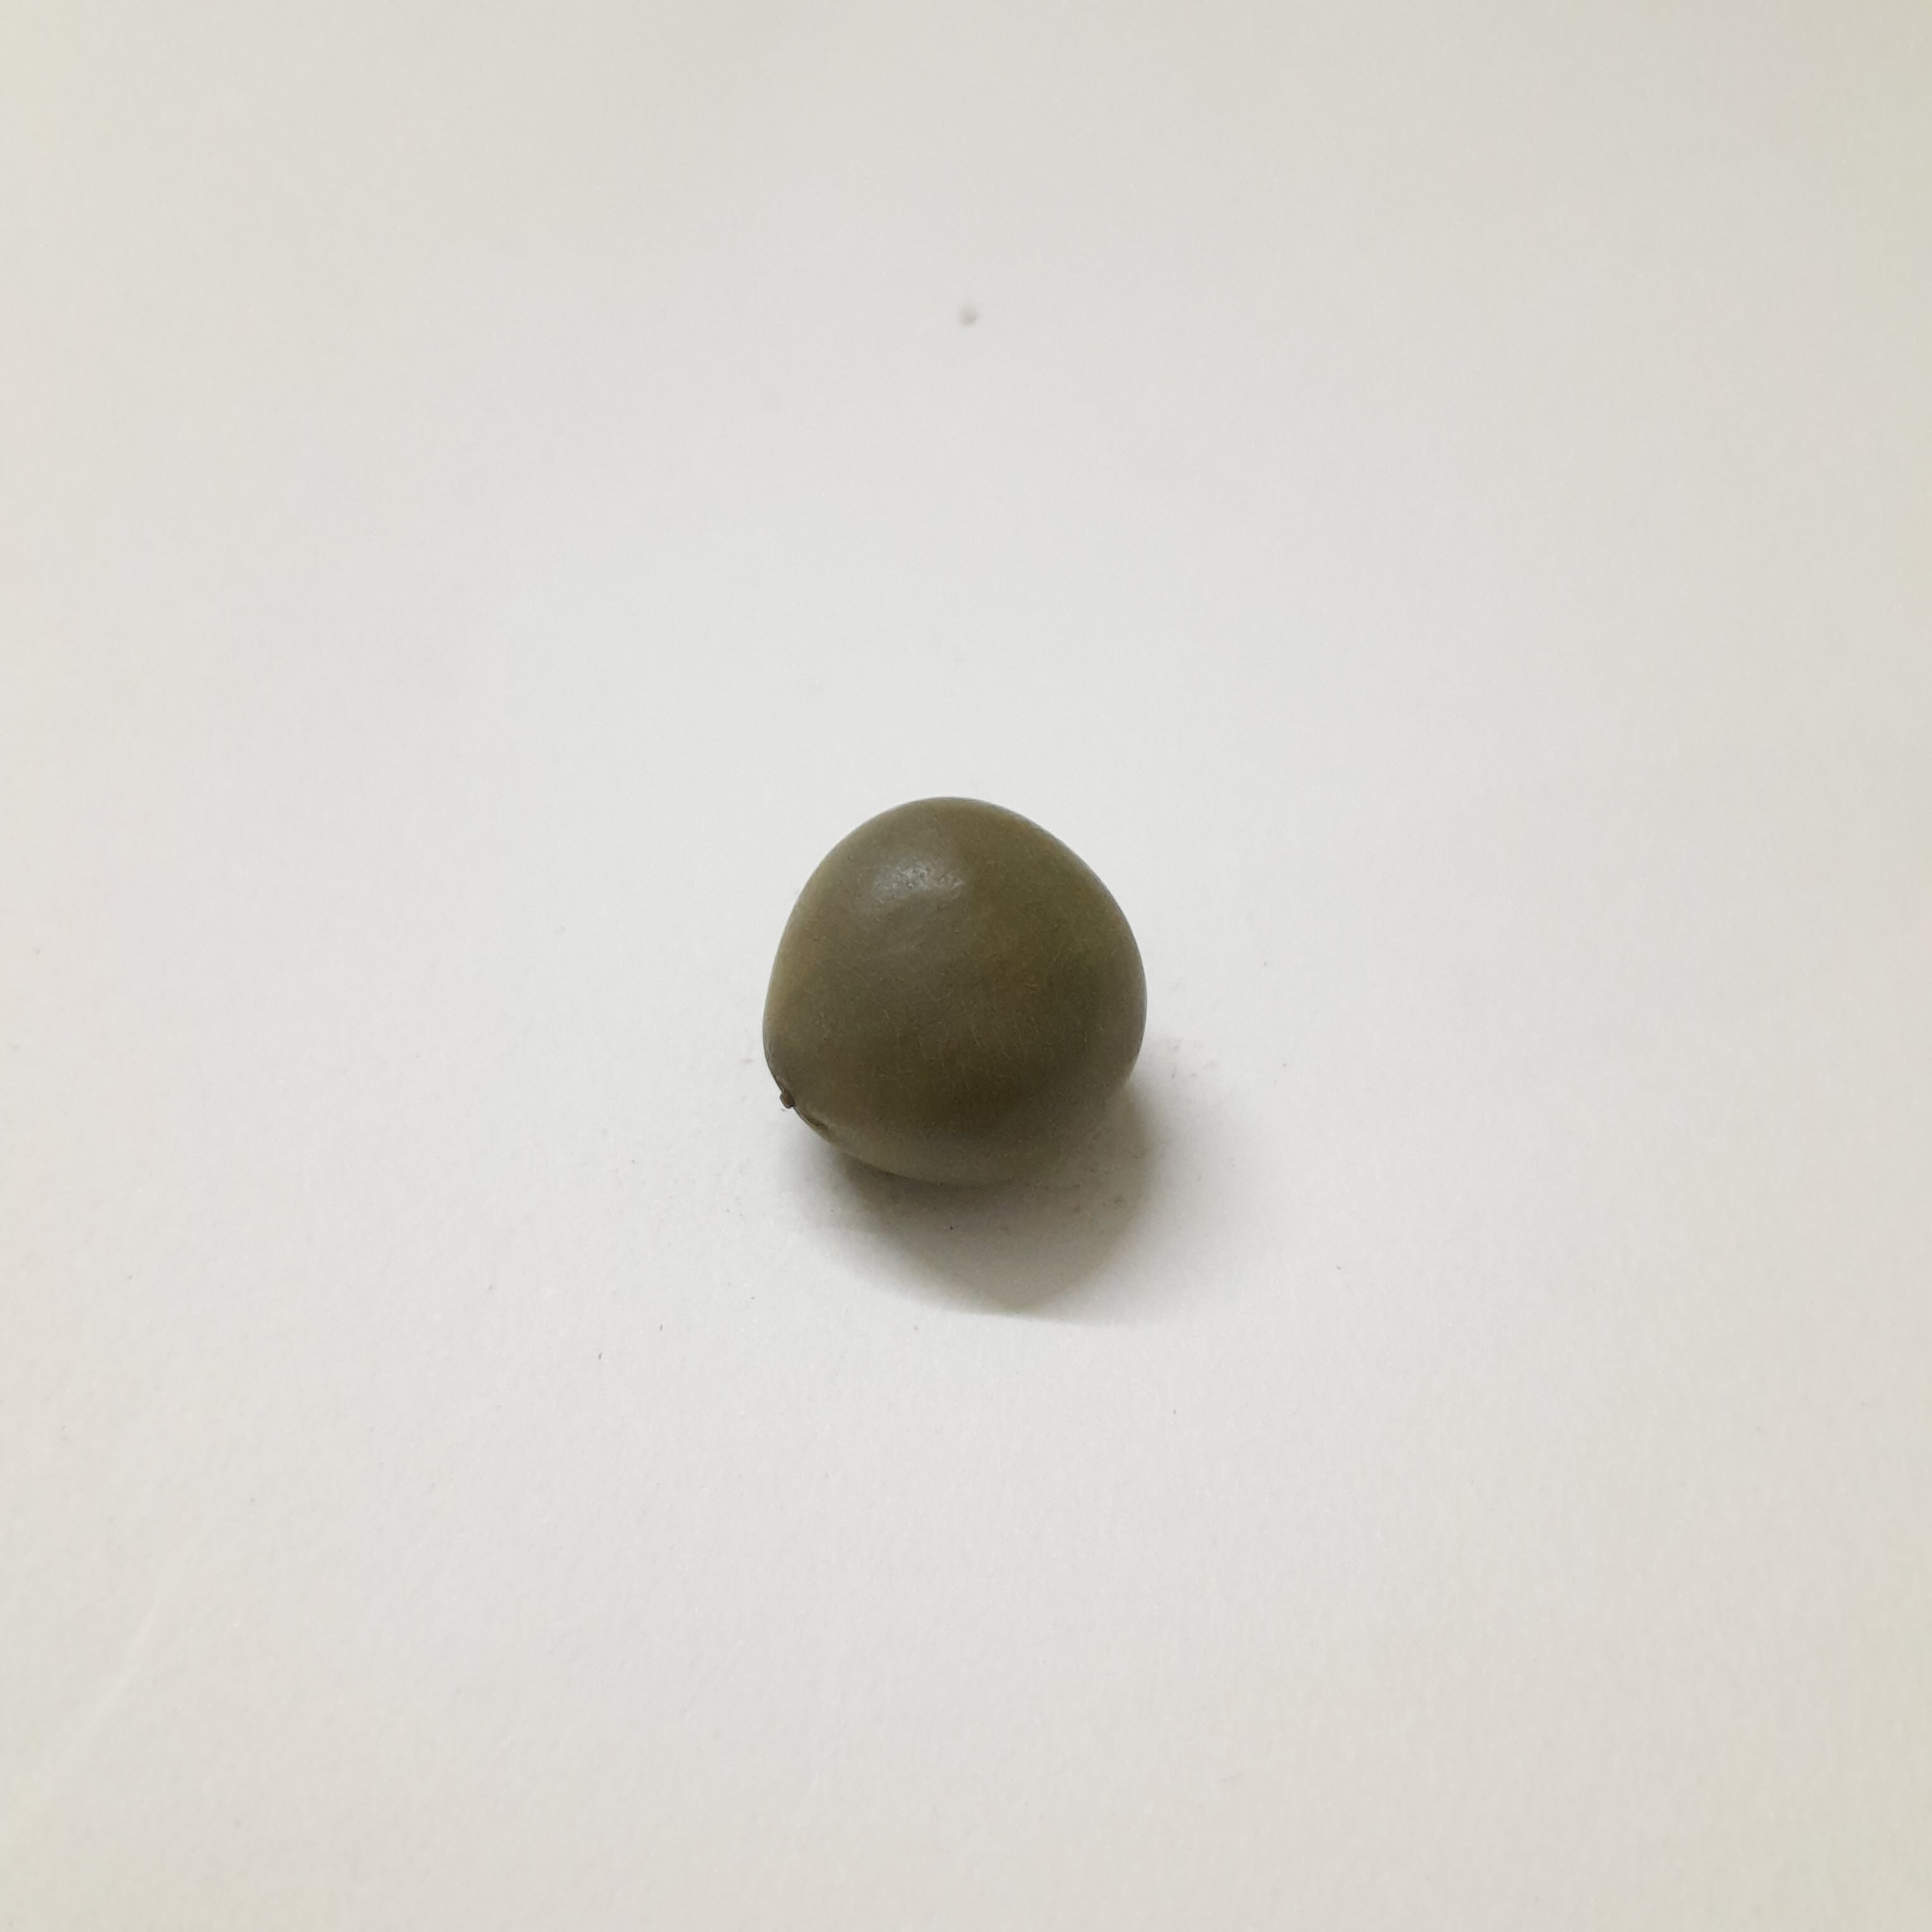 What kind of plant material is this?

sagargota
